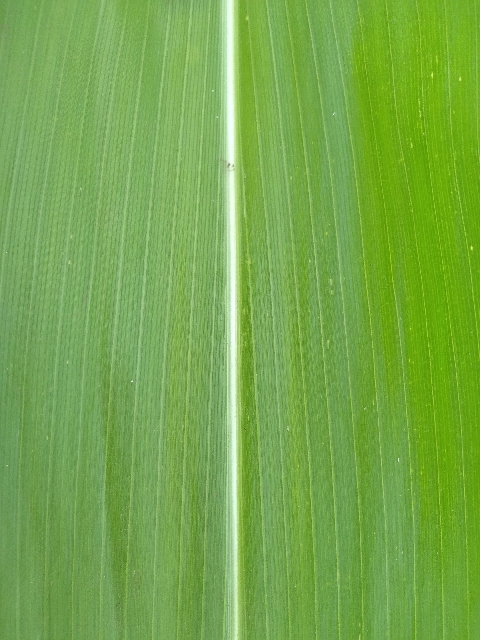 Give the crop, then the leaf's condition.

maize, healthy
